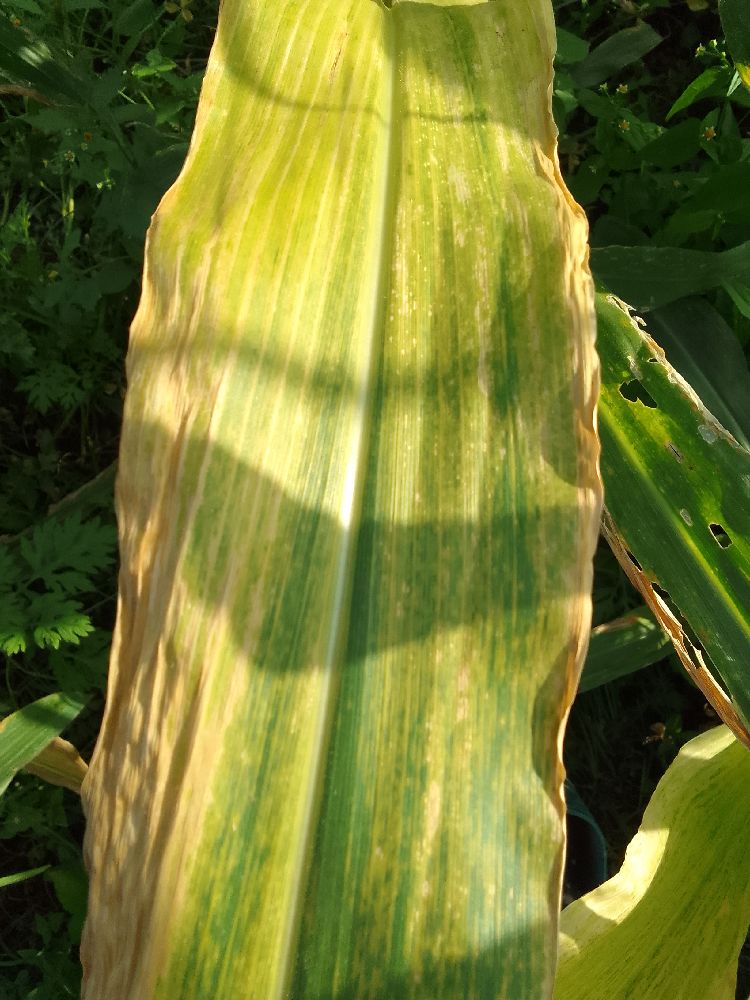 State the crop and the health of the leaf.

maize, maize lethal necrosis
